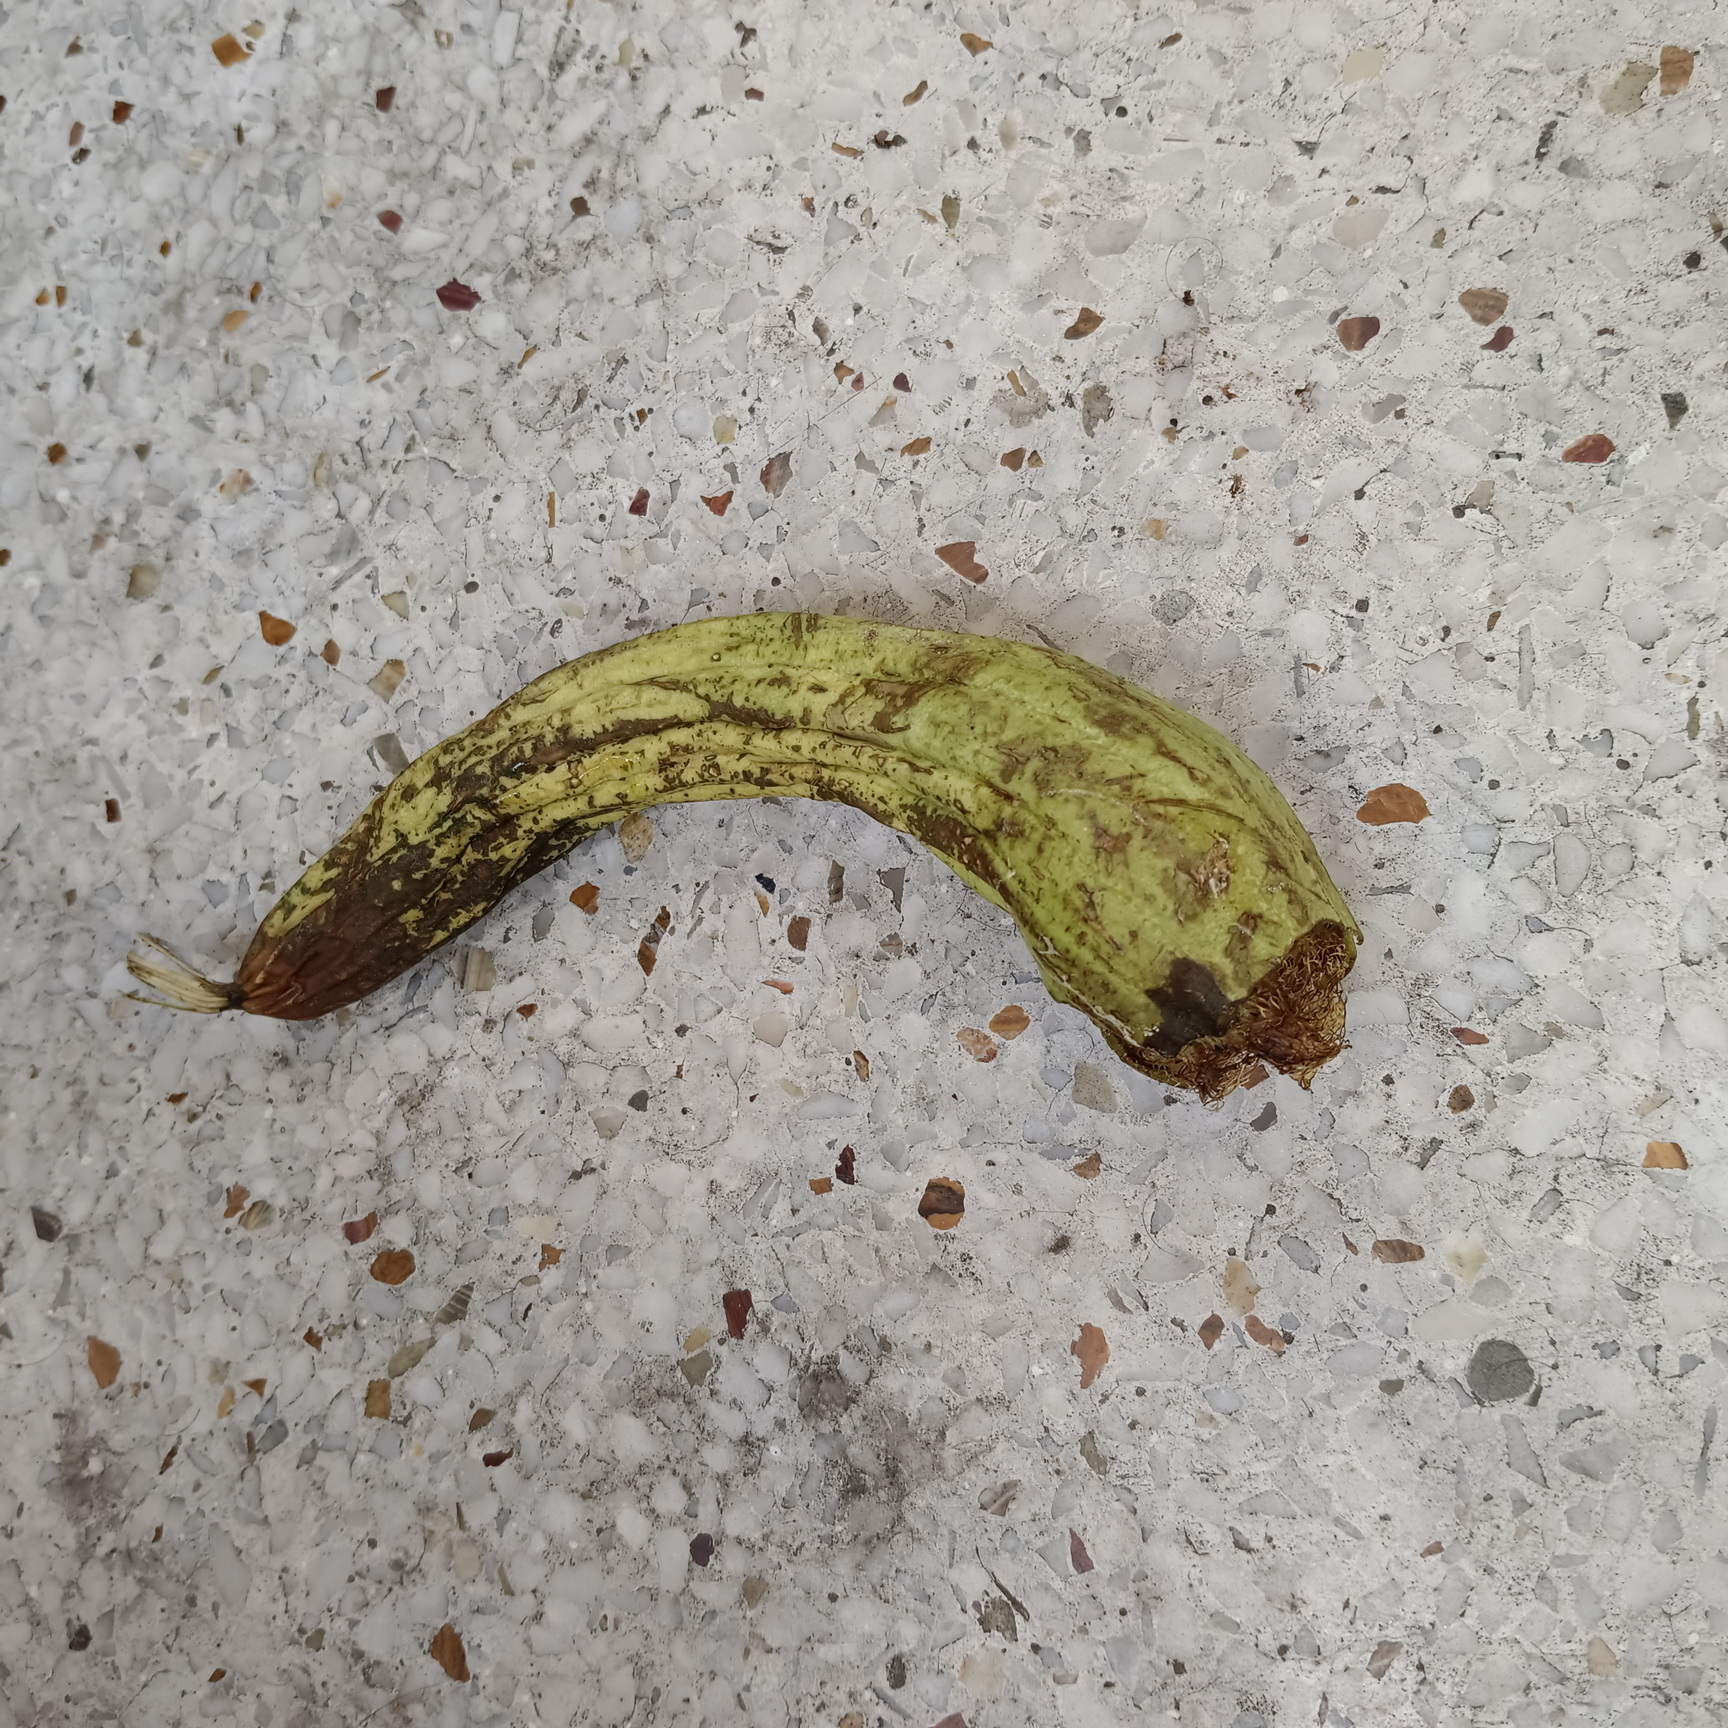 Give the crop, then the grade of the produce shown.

luffa, faulty
